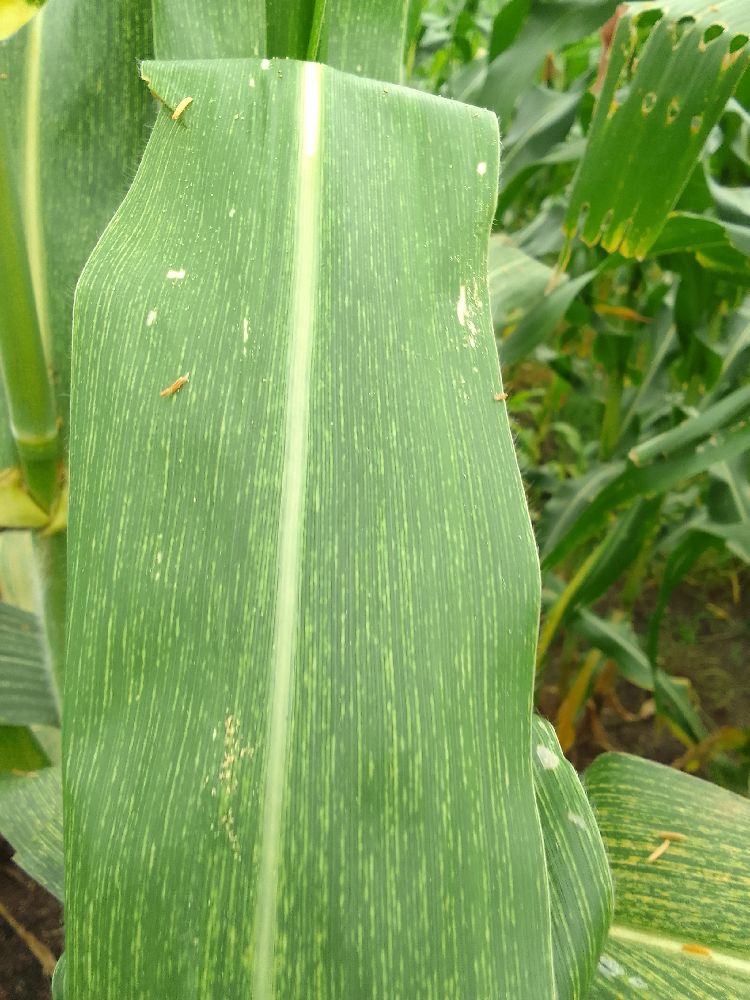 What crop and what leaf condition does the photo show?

maize, maize streak virus
